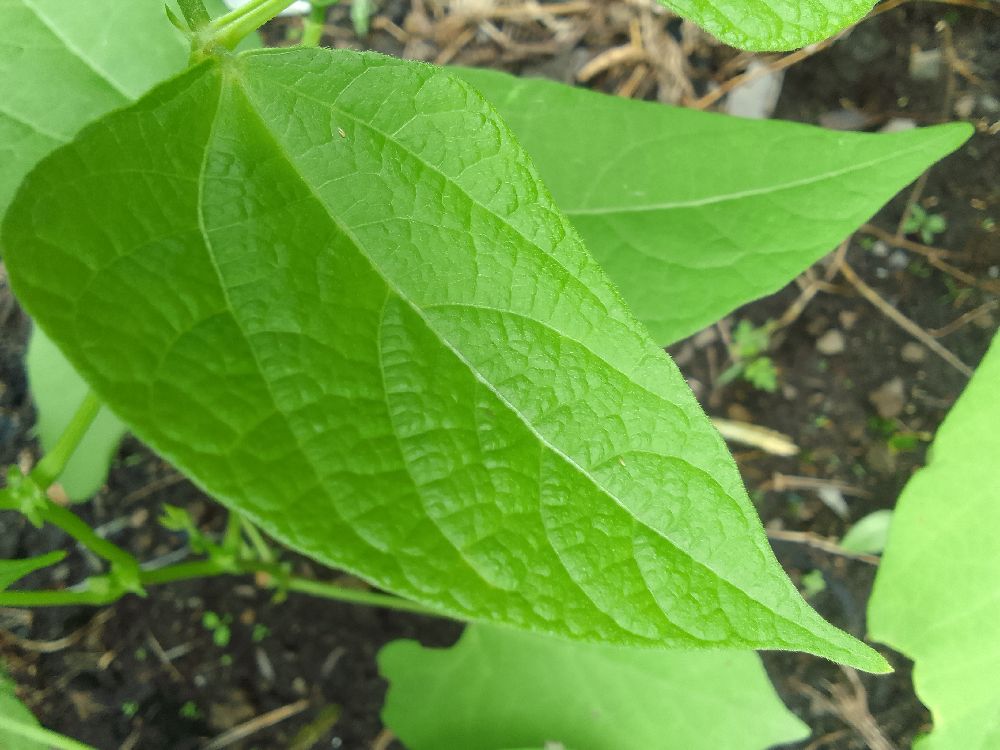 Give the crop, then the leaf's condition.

common bean, healthy
